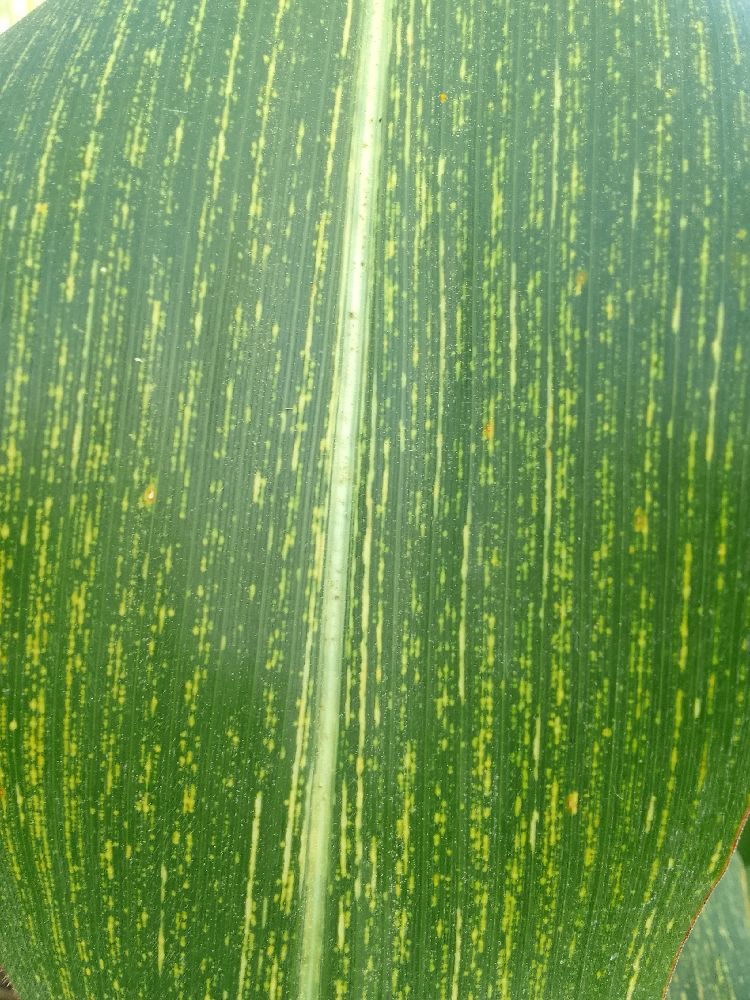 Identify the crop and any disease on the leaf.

maize, maize streak virus
